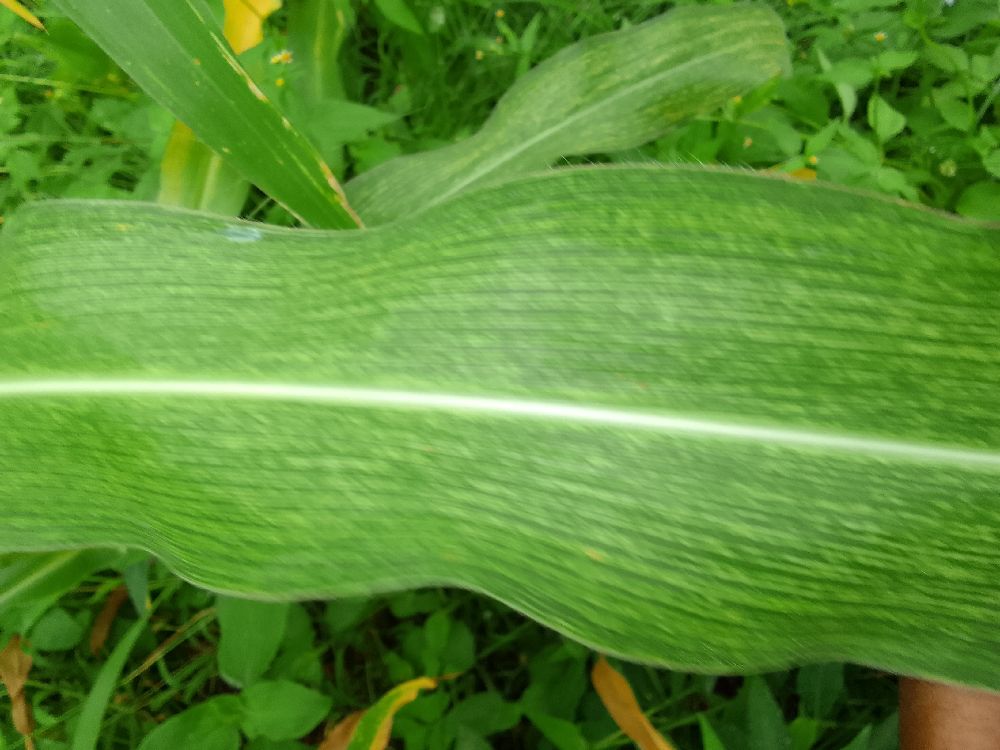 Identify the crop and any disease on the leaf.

maize, maize streak virus
